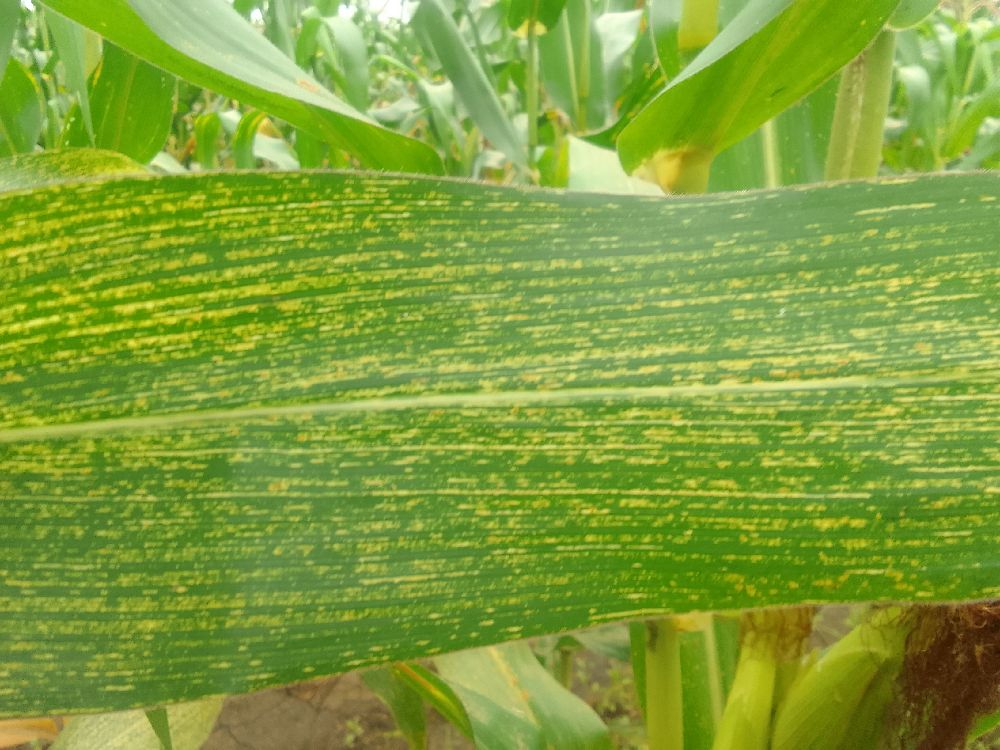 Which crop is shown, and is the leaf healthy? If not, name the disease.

maize, maize streak virus
